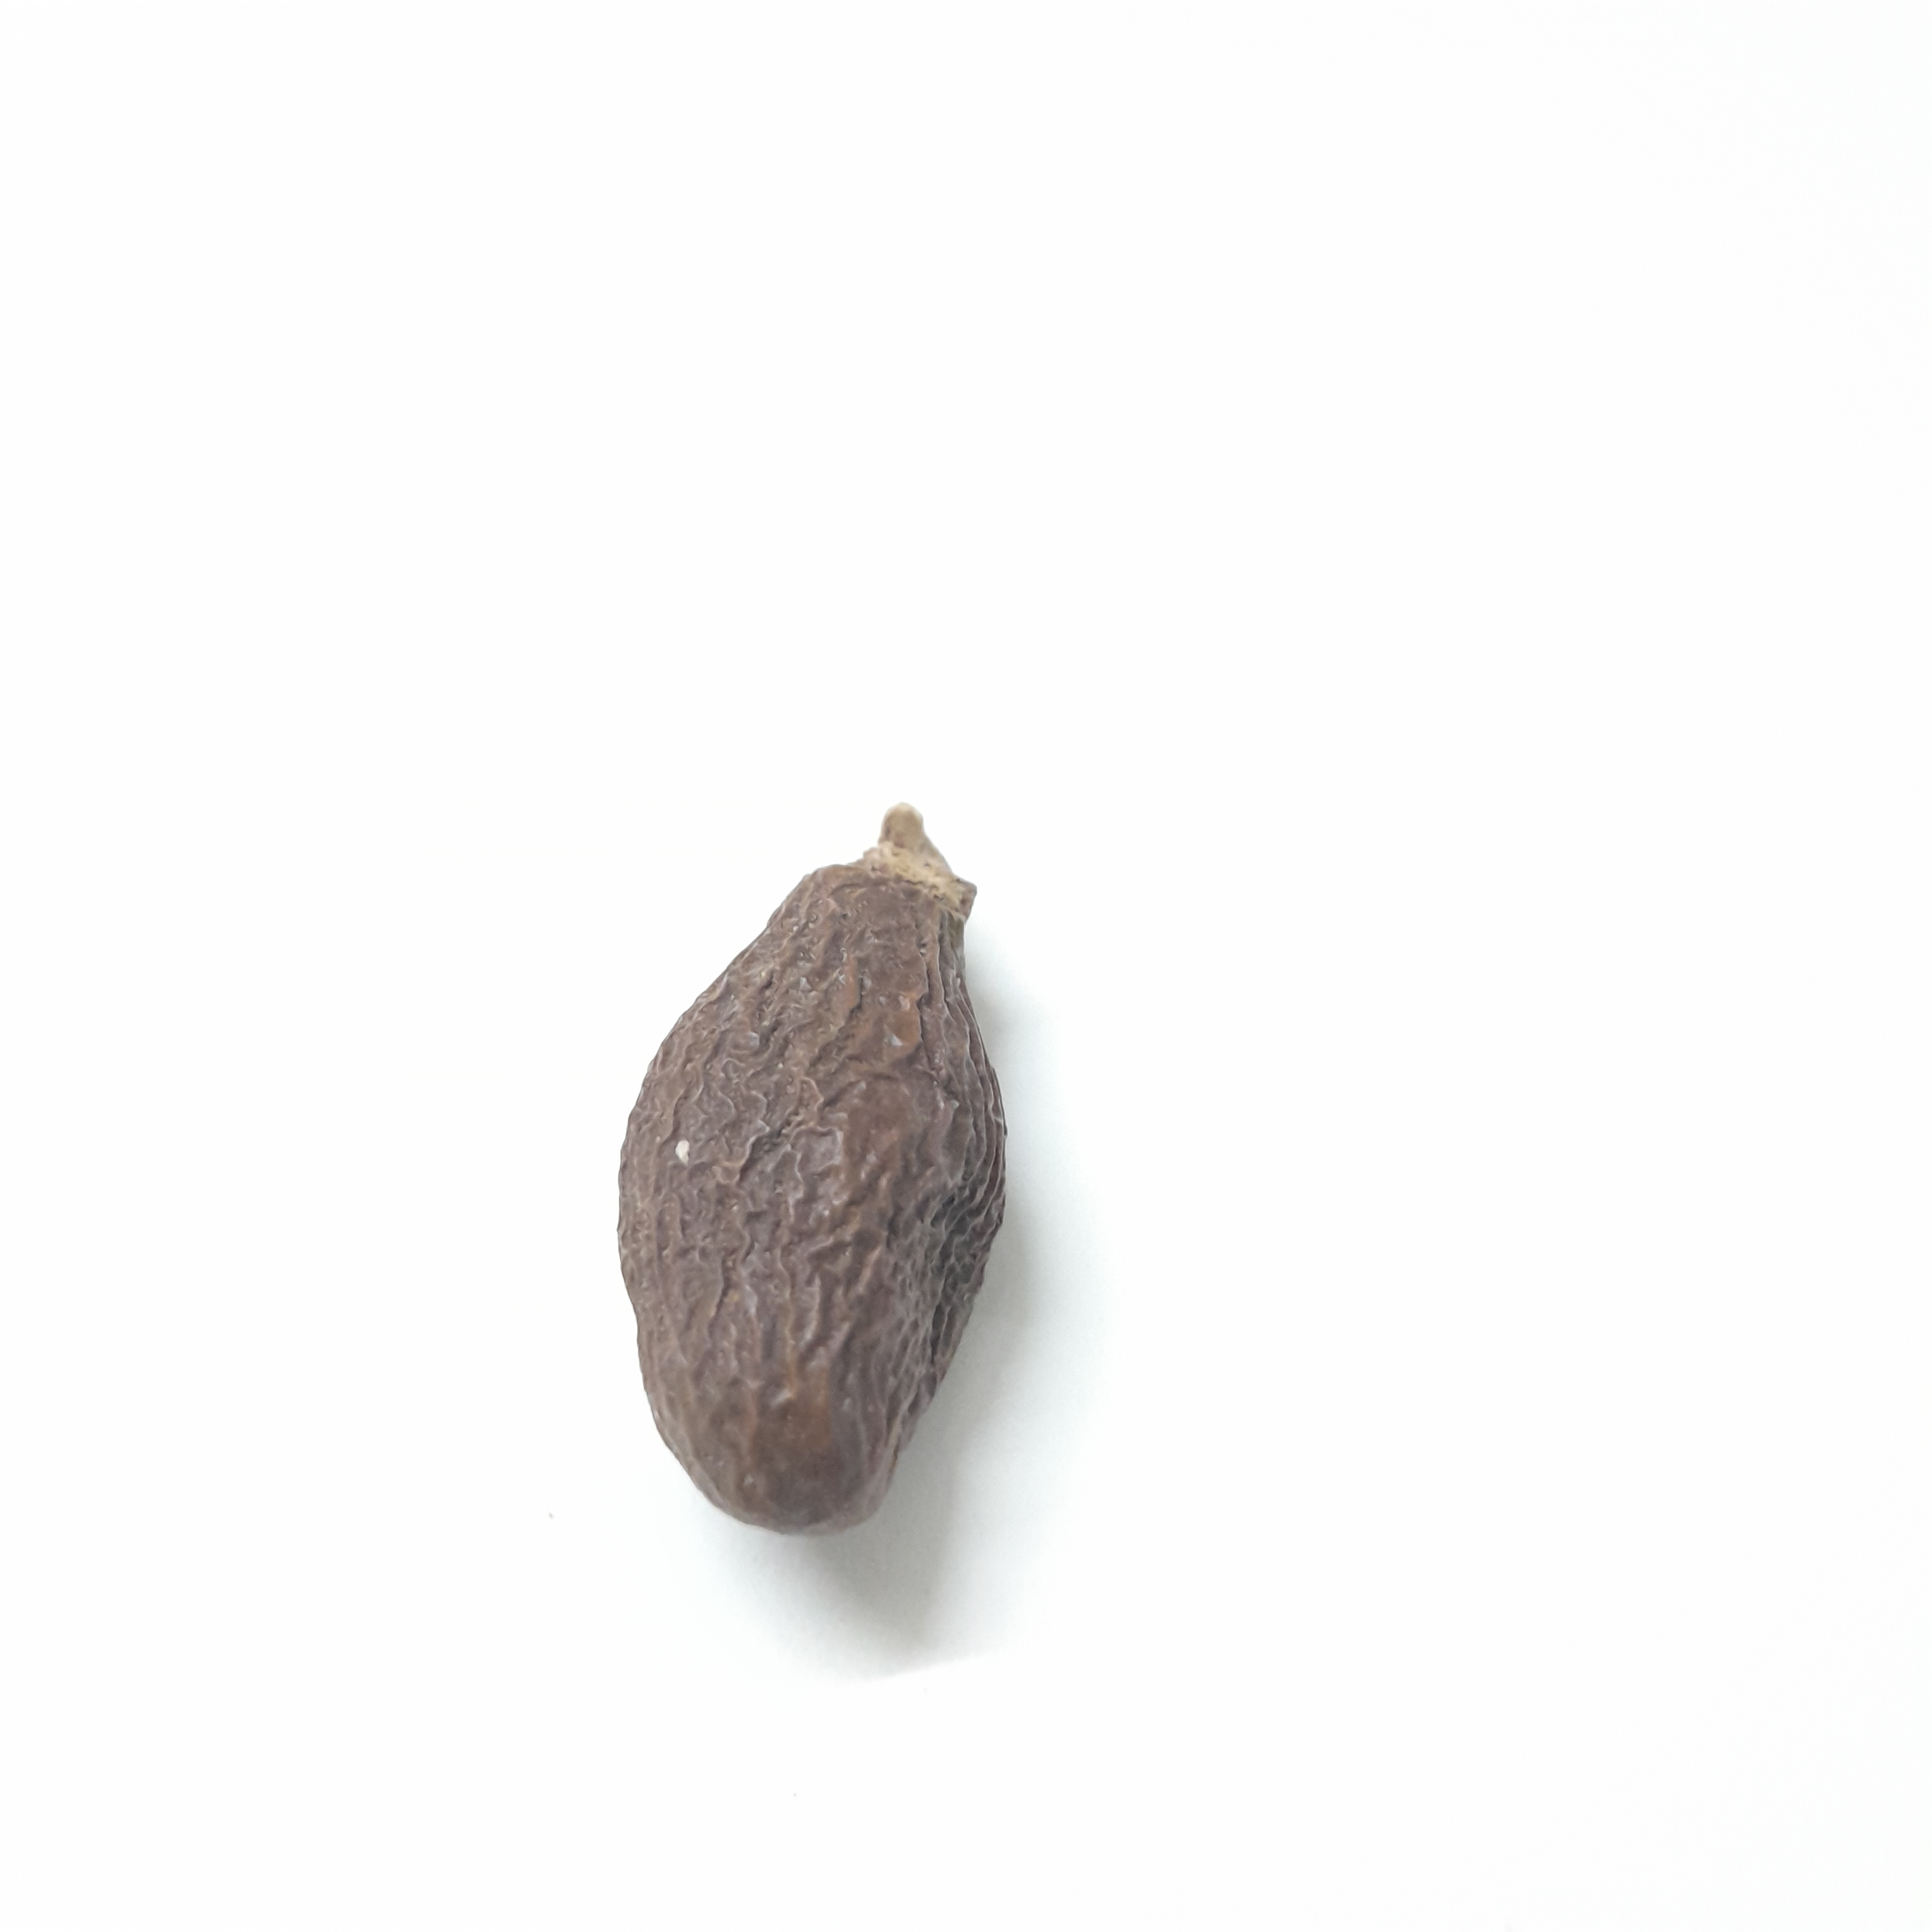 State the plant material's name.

niranjanphal
